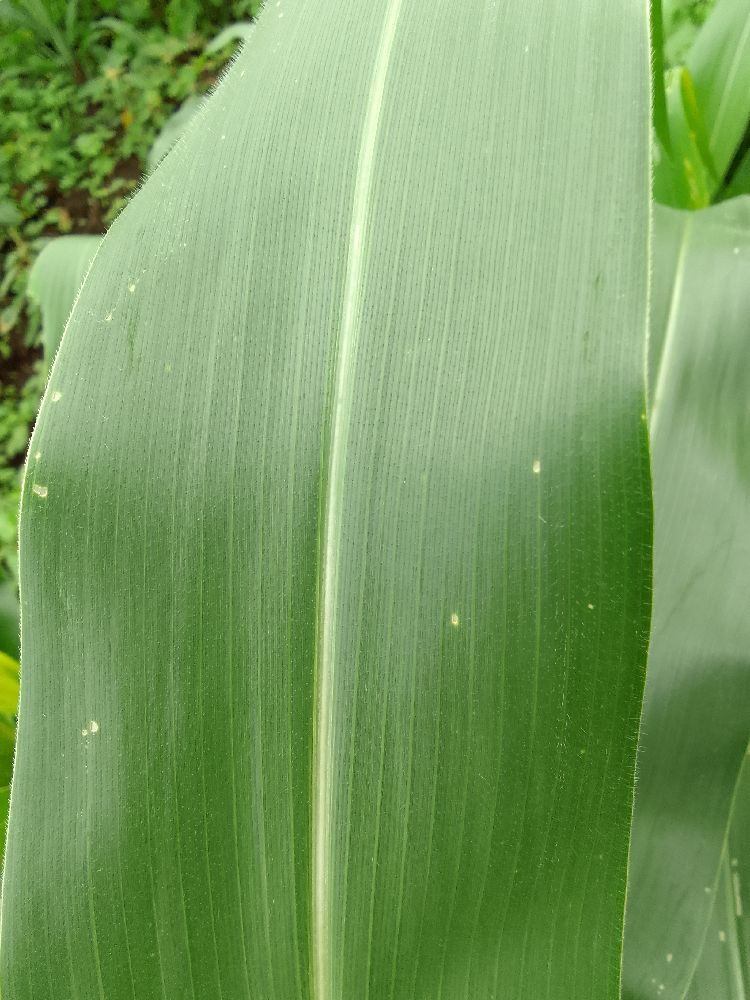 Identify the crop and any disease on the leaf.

maize, healthy
